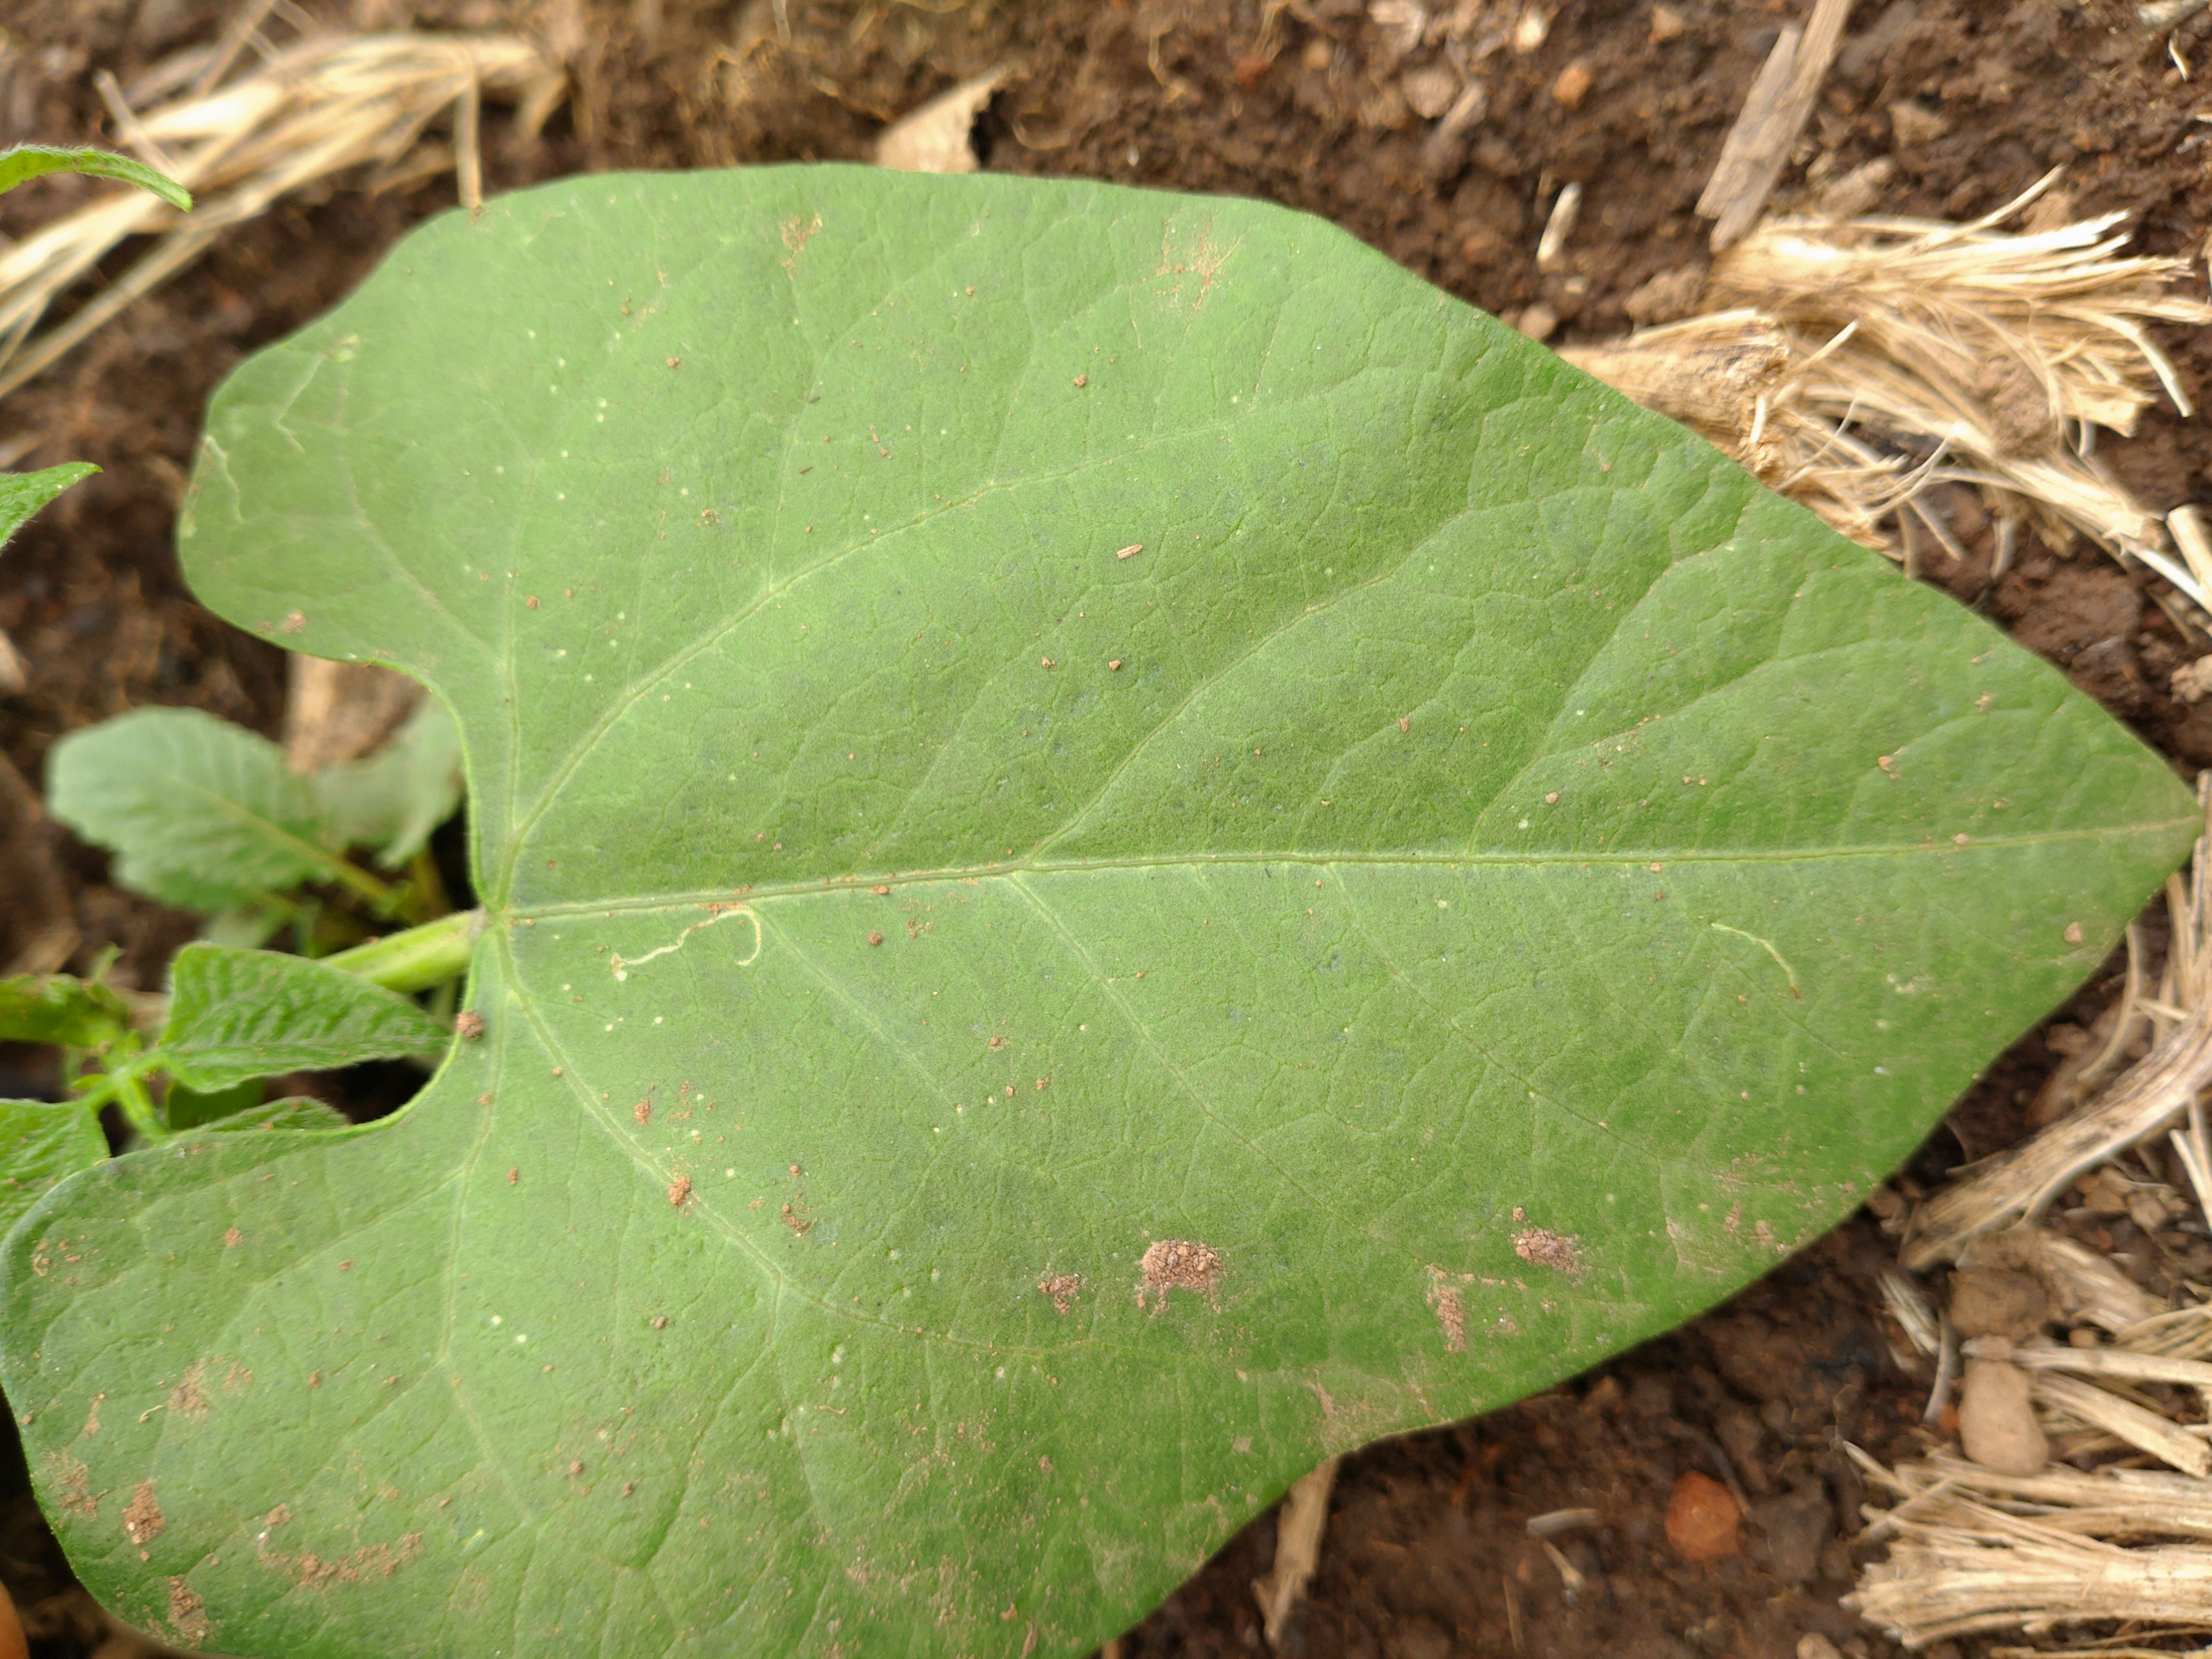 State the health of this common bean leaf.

healthy
